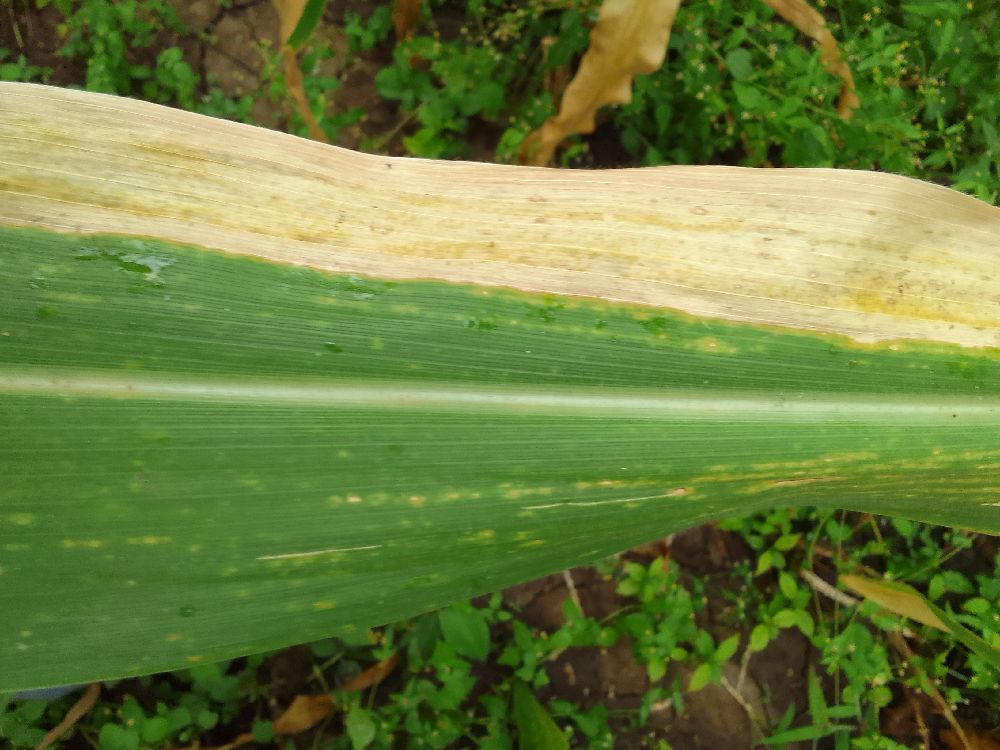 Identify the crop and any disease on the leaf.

maize, maize lethal necrosis
